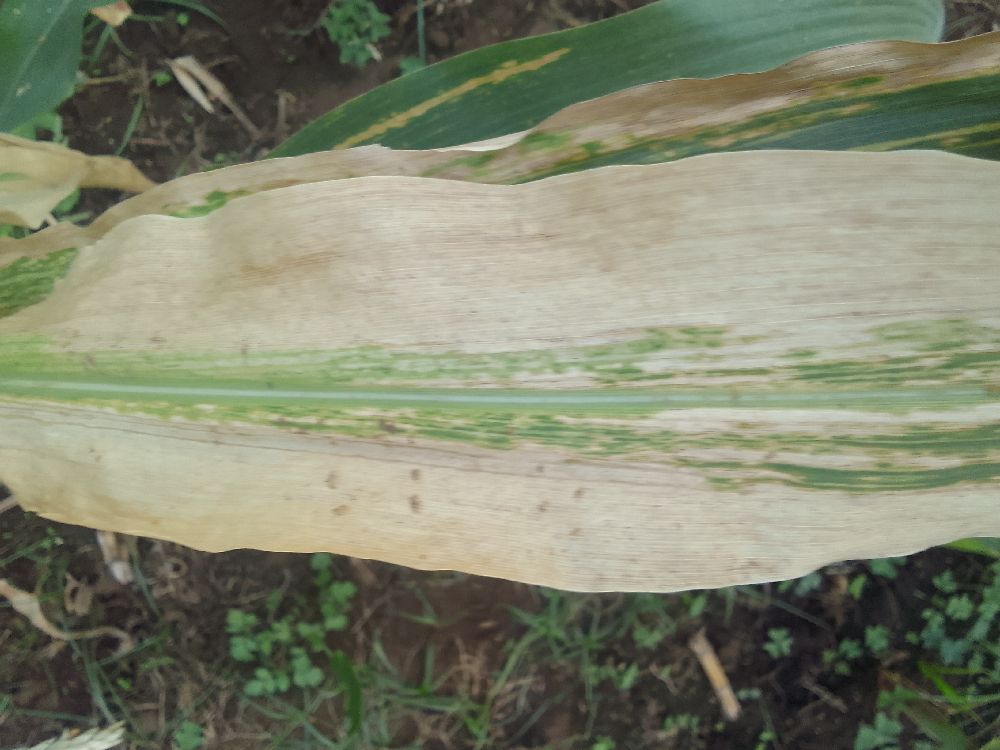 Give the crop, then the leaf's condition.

maize, maize lethal necrosis
